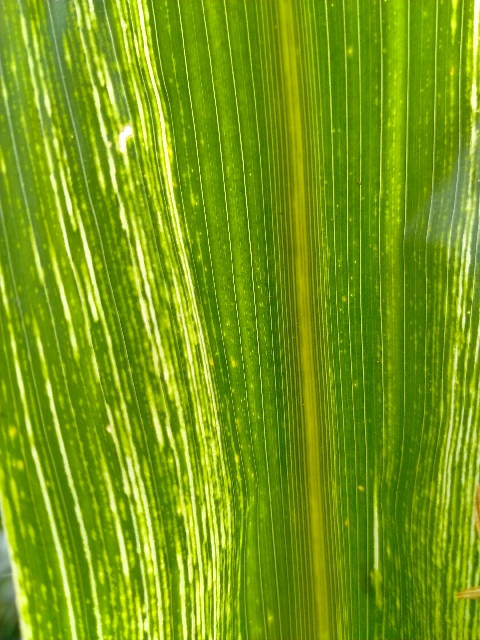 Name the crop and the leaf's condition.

maize, maize streak virus
